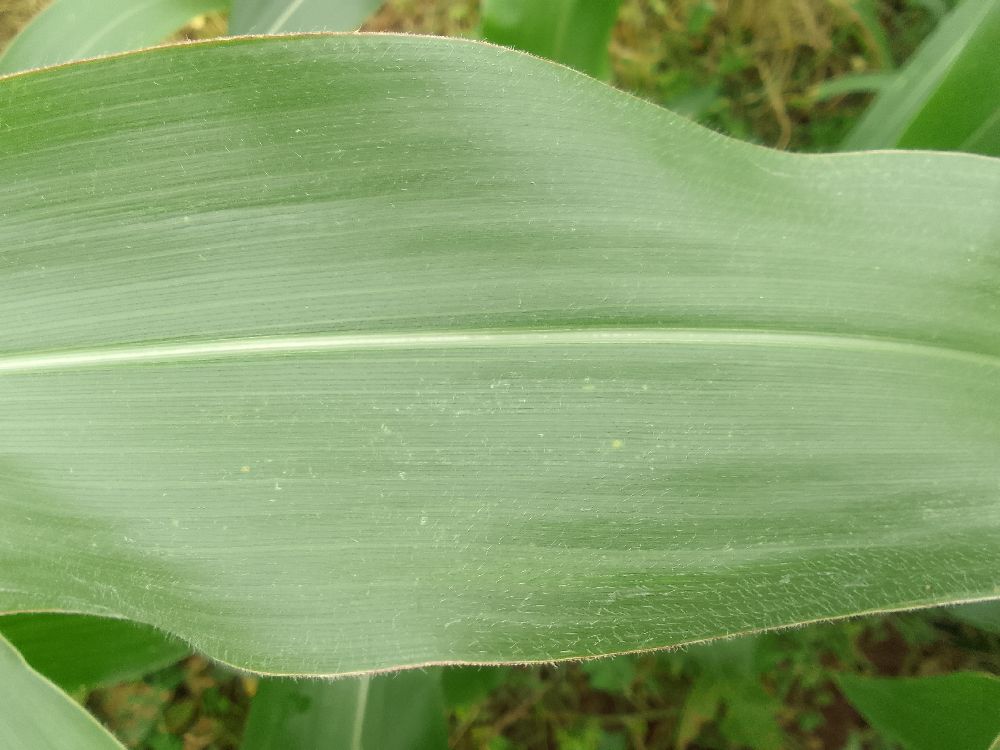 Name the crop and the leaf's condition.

maize, healthy
